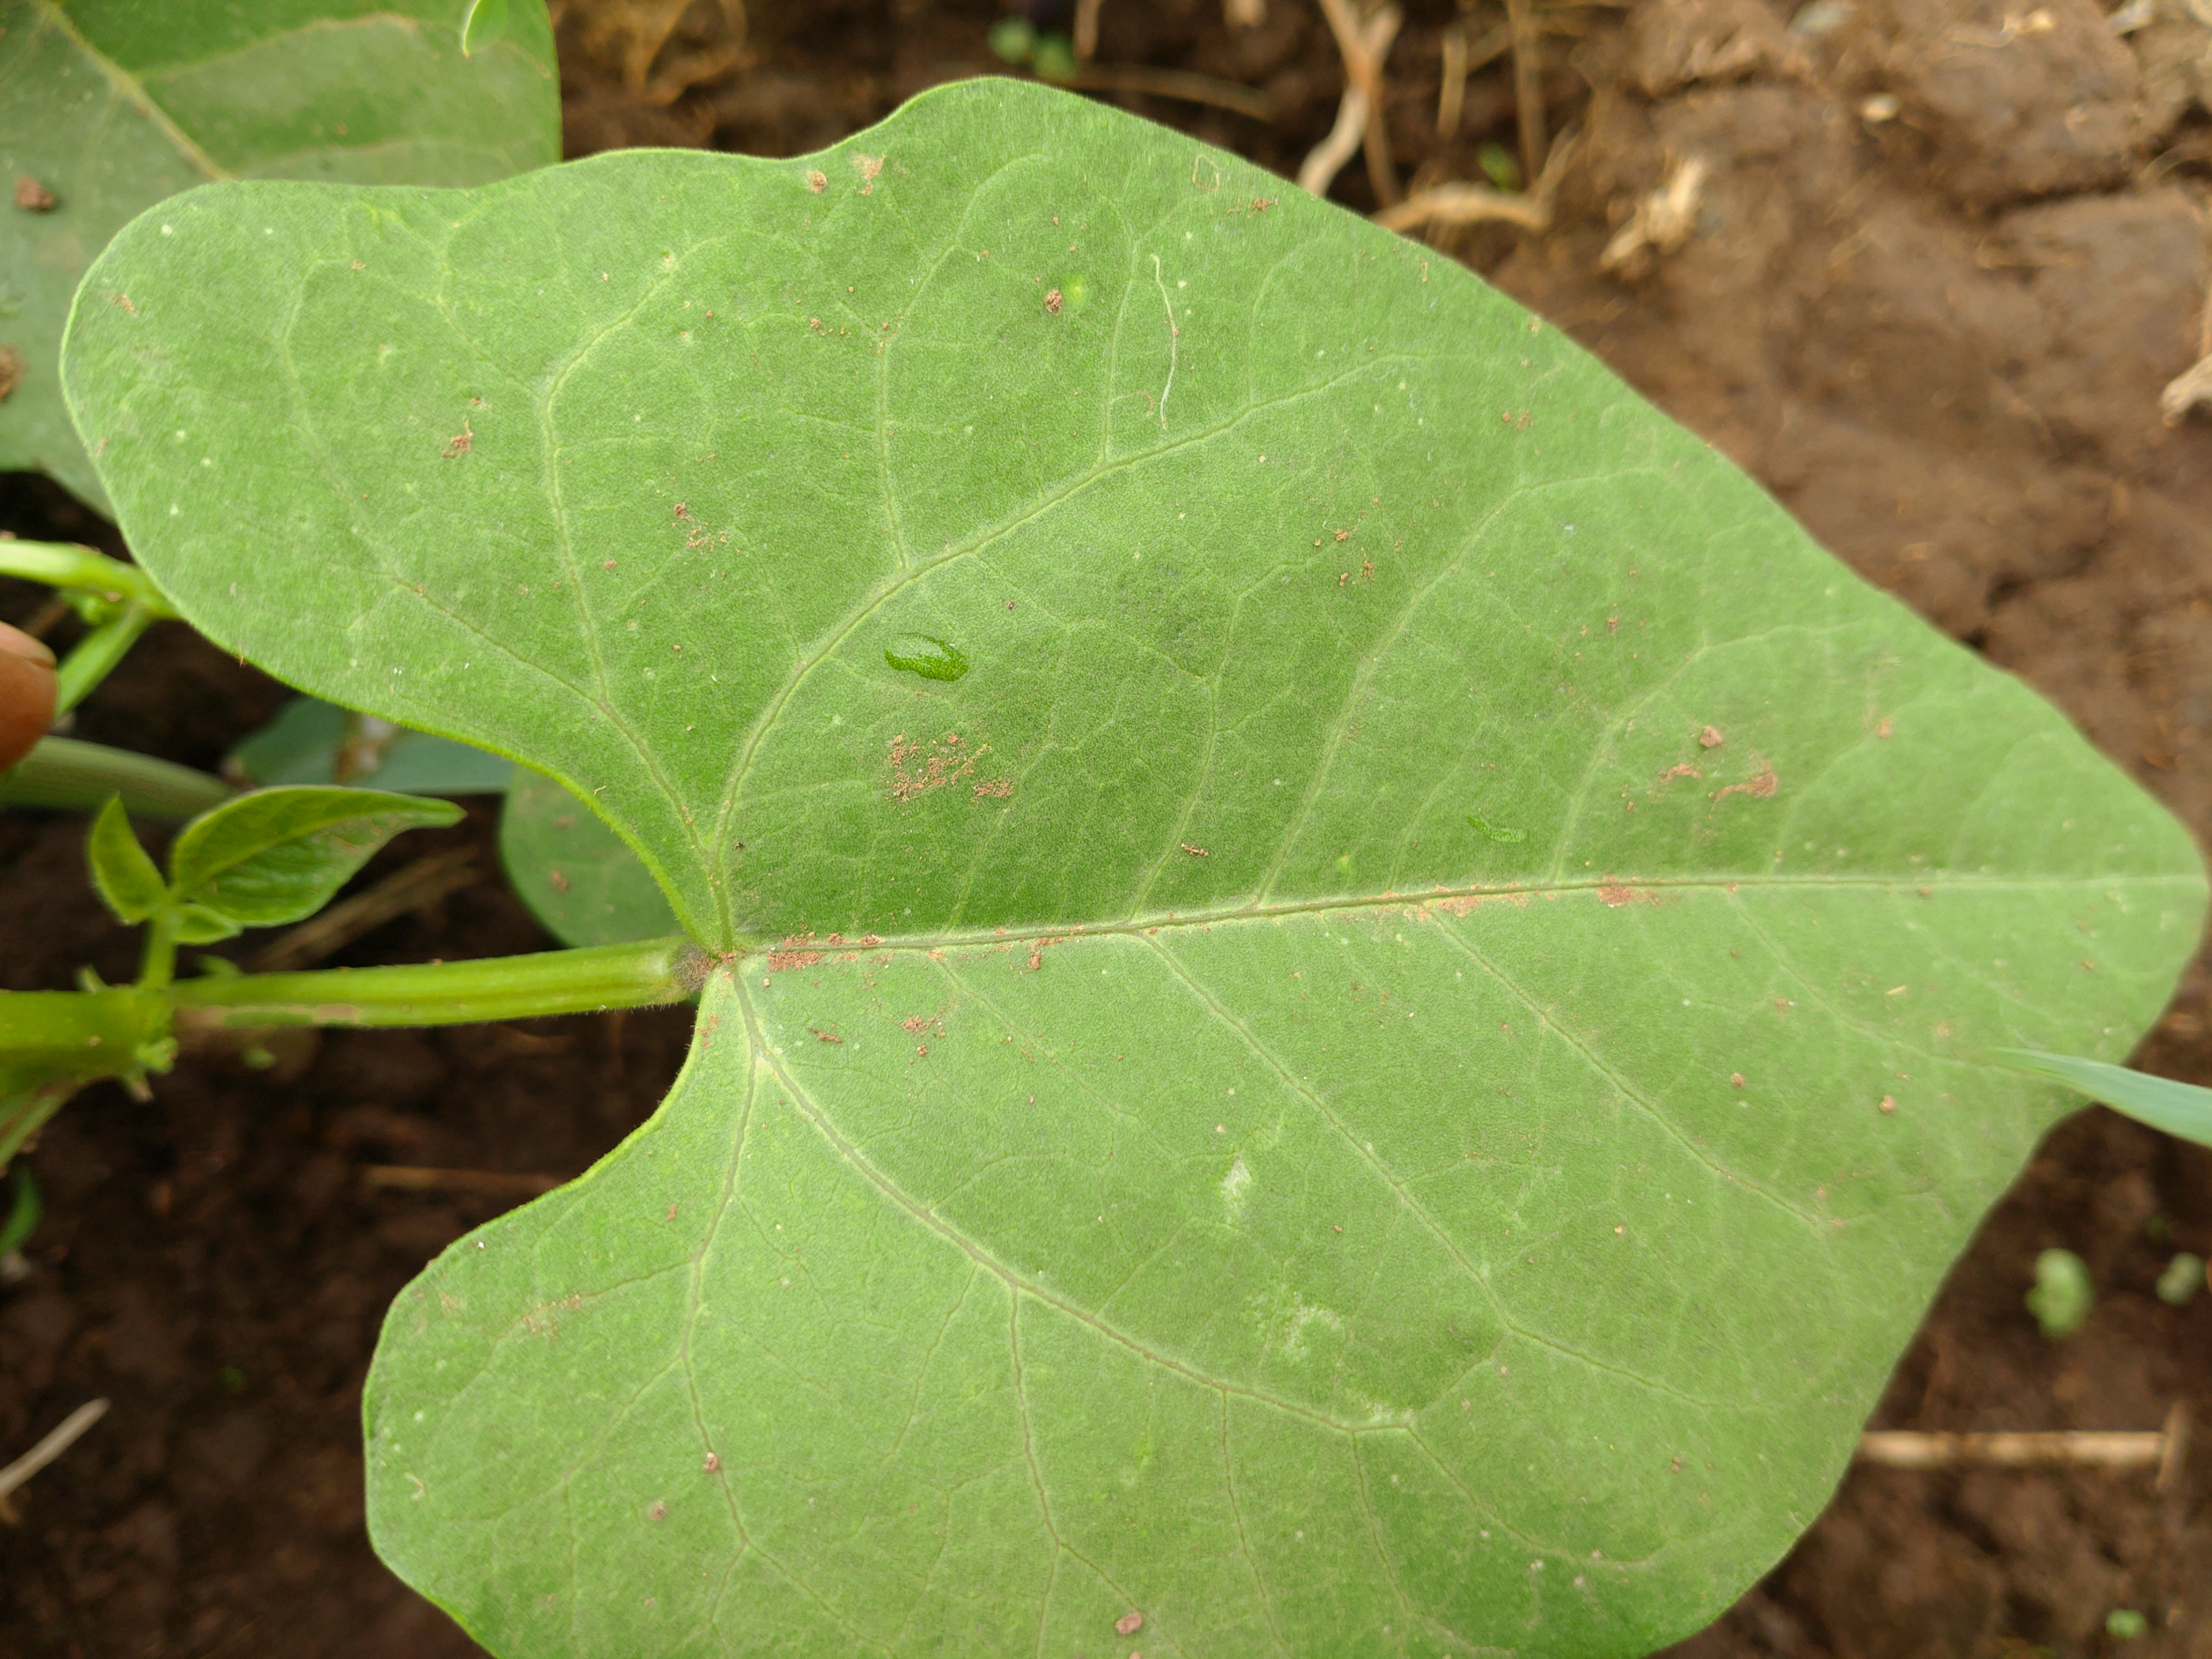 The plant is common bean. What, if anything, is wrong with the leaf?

healthy
